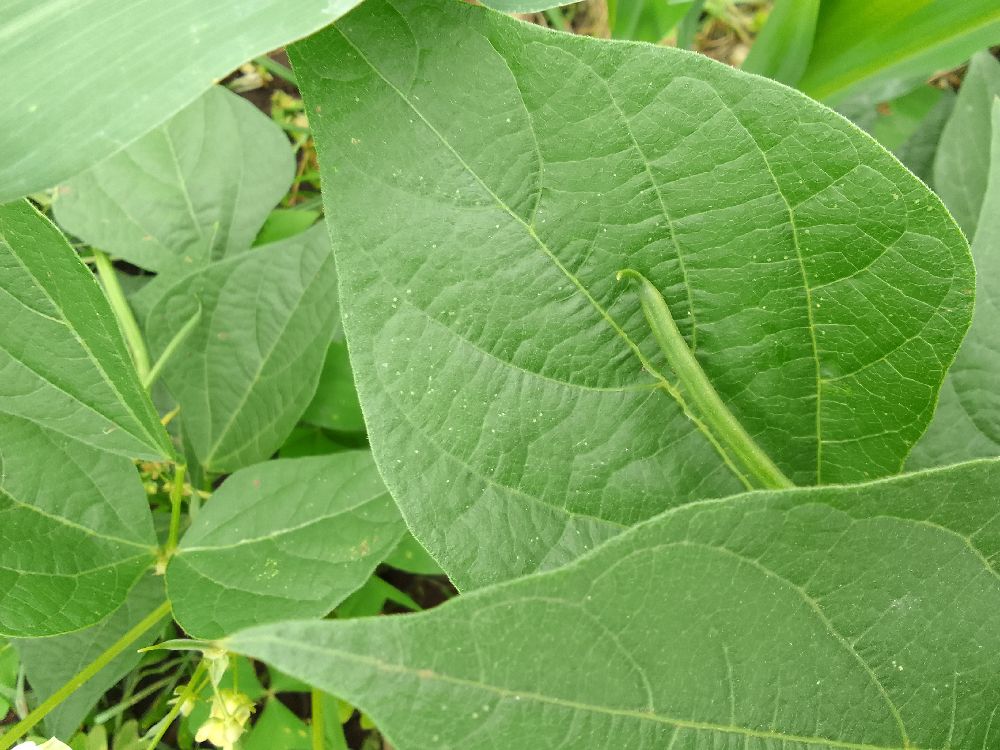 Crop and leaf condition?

common bean, healthy
